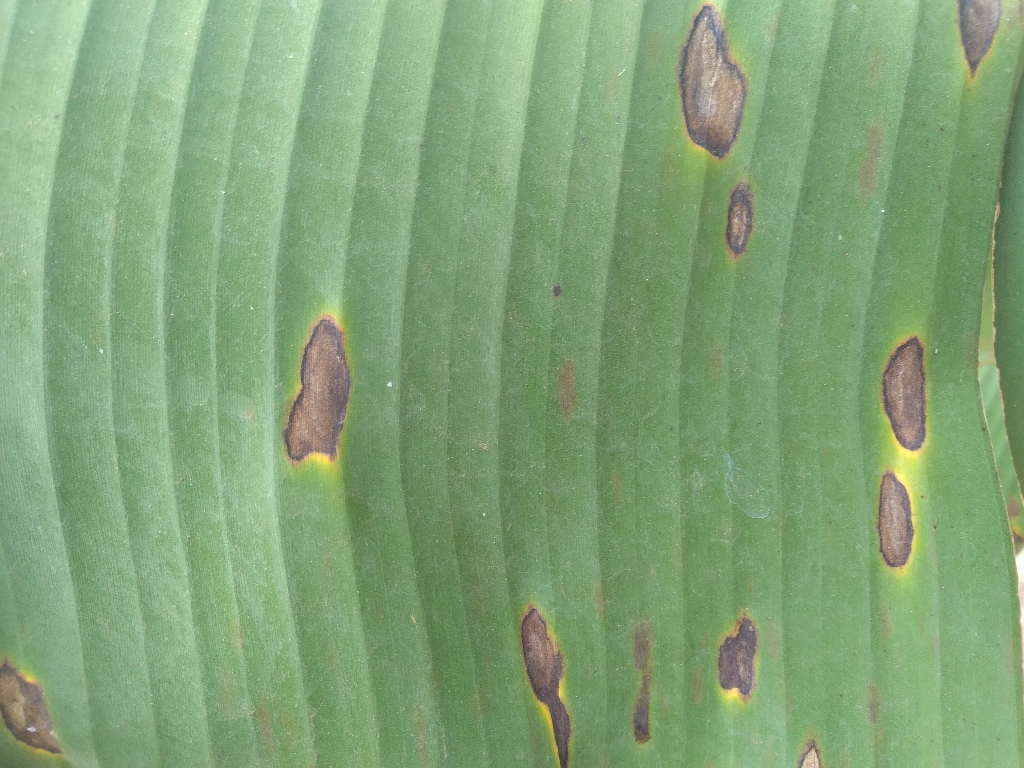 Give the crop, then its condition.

banana, black sigatoka
